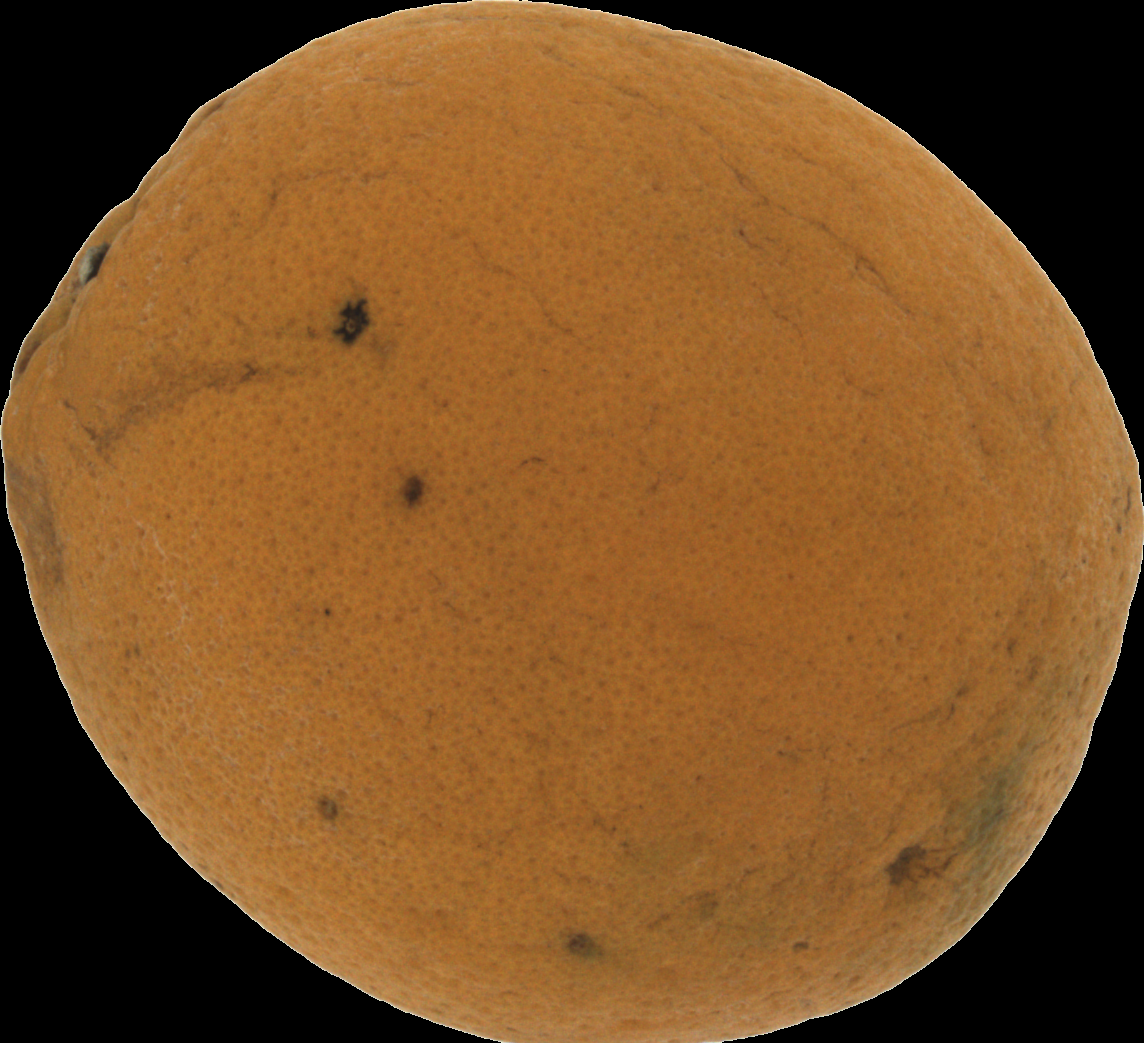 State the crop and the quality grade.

orange, bad
